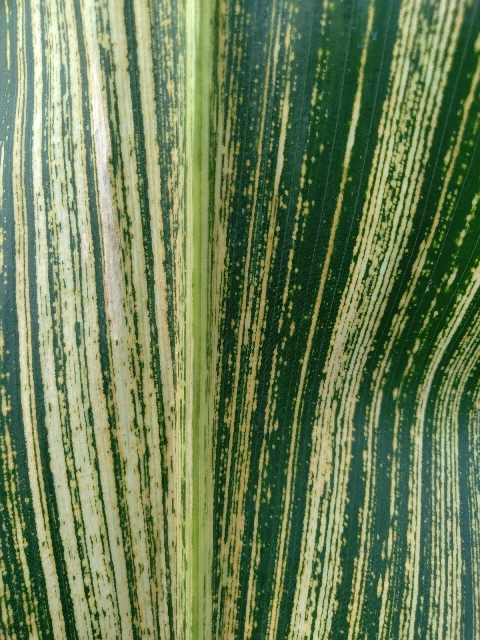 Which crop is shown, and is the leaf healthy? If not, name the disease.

maize, maize streak virus
